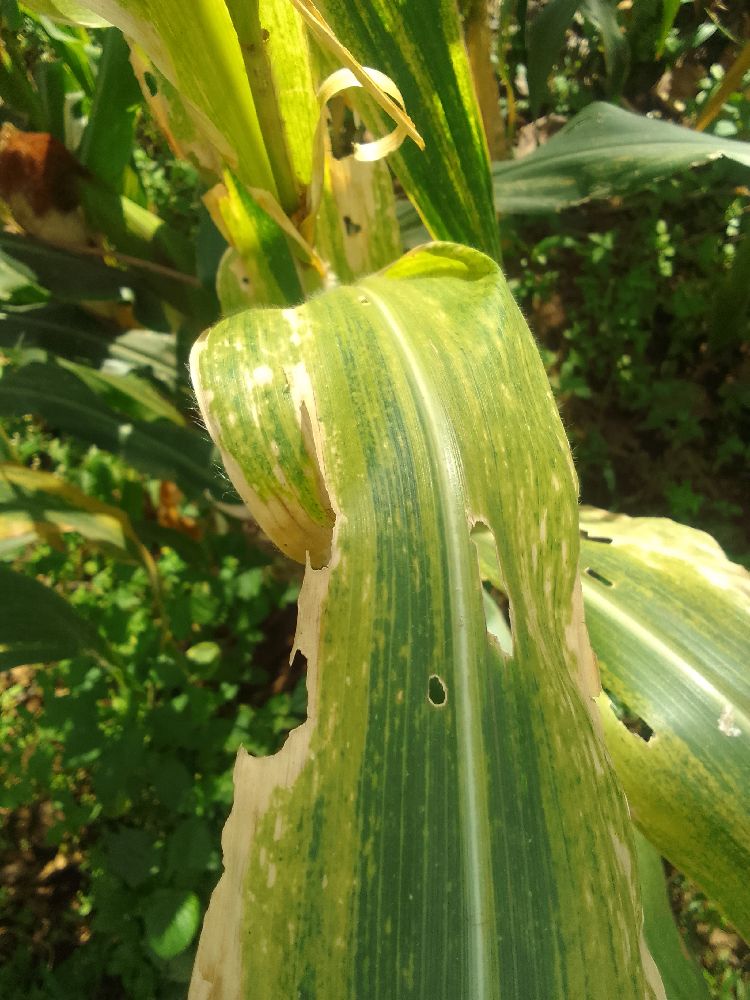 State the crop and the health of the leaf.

maize, maize lethal necrosis
